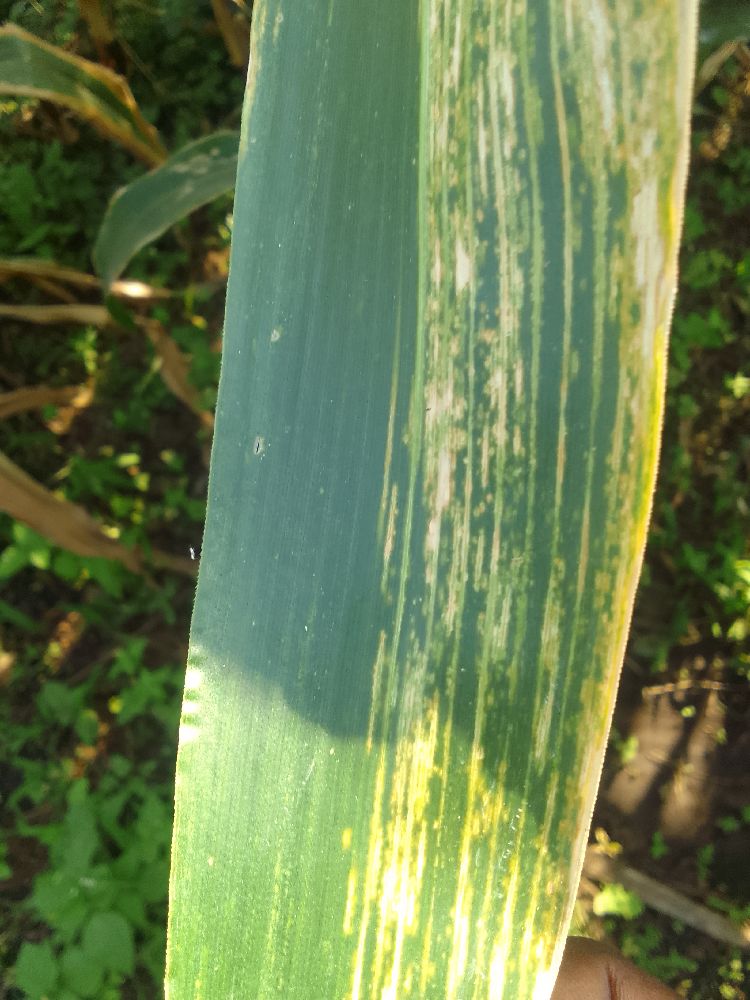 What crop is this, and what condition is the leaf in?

maize, maize lethal necrosis
